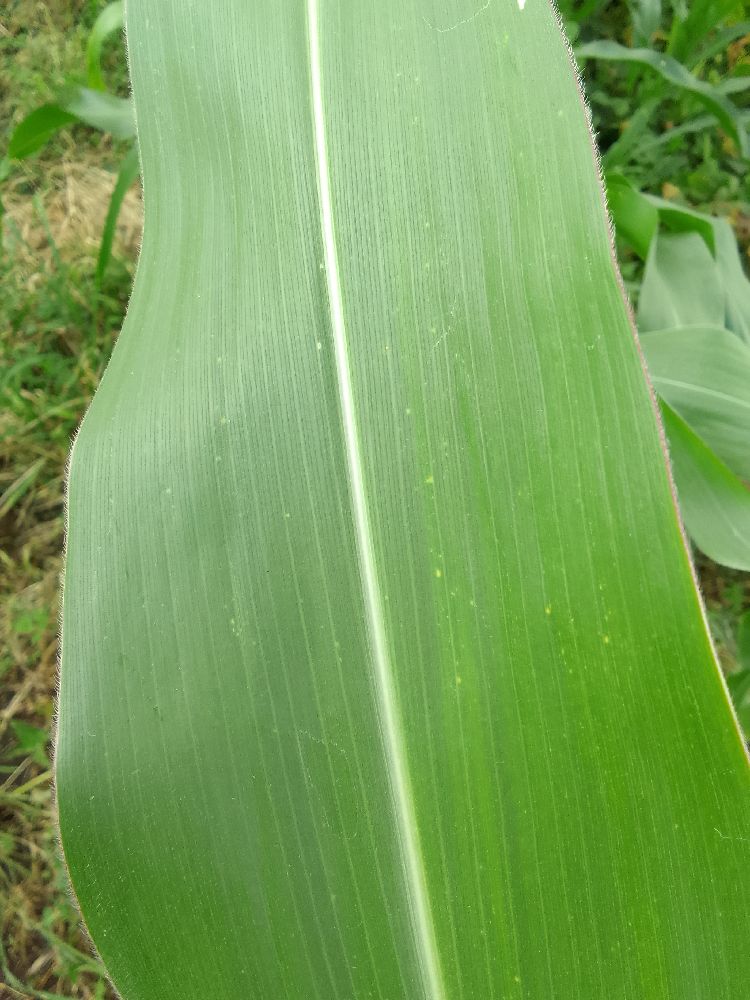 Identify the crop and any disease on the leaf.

maize, healthy
